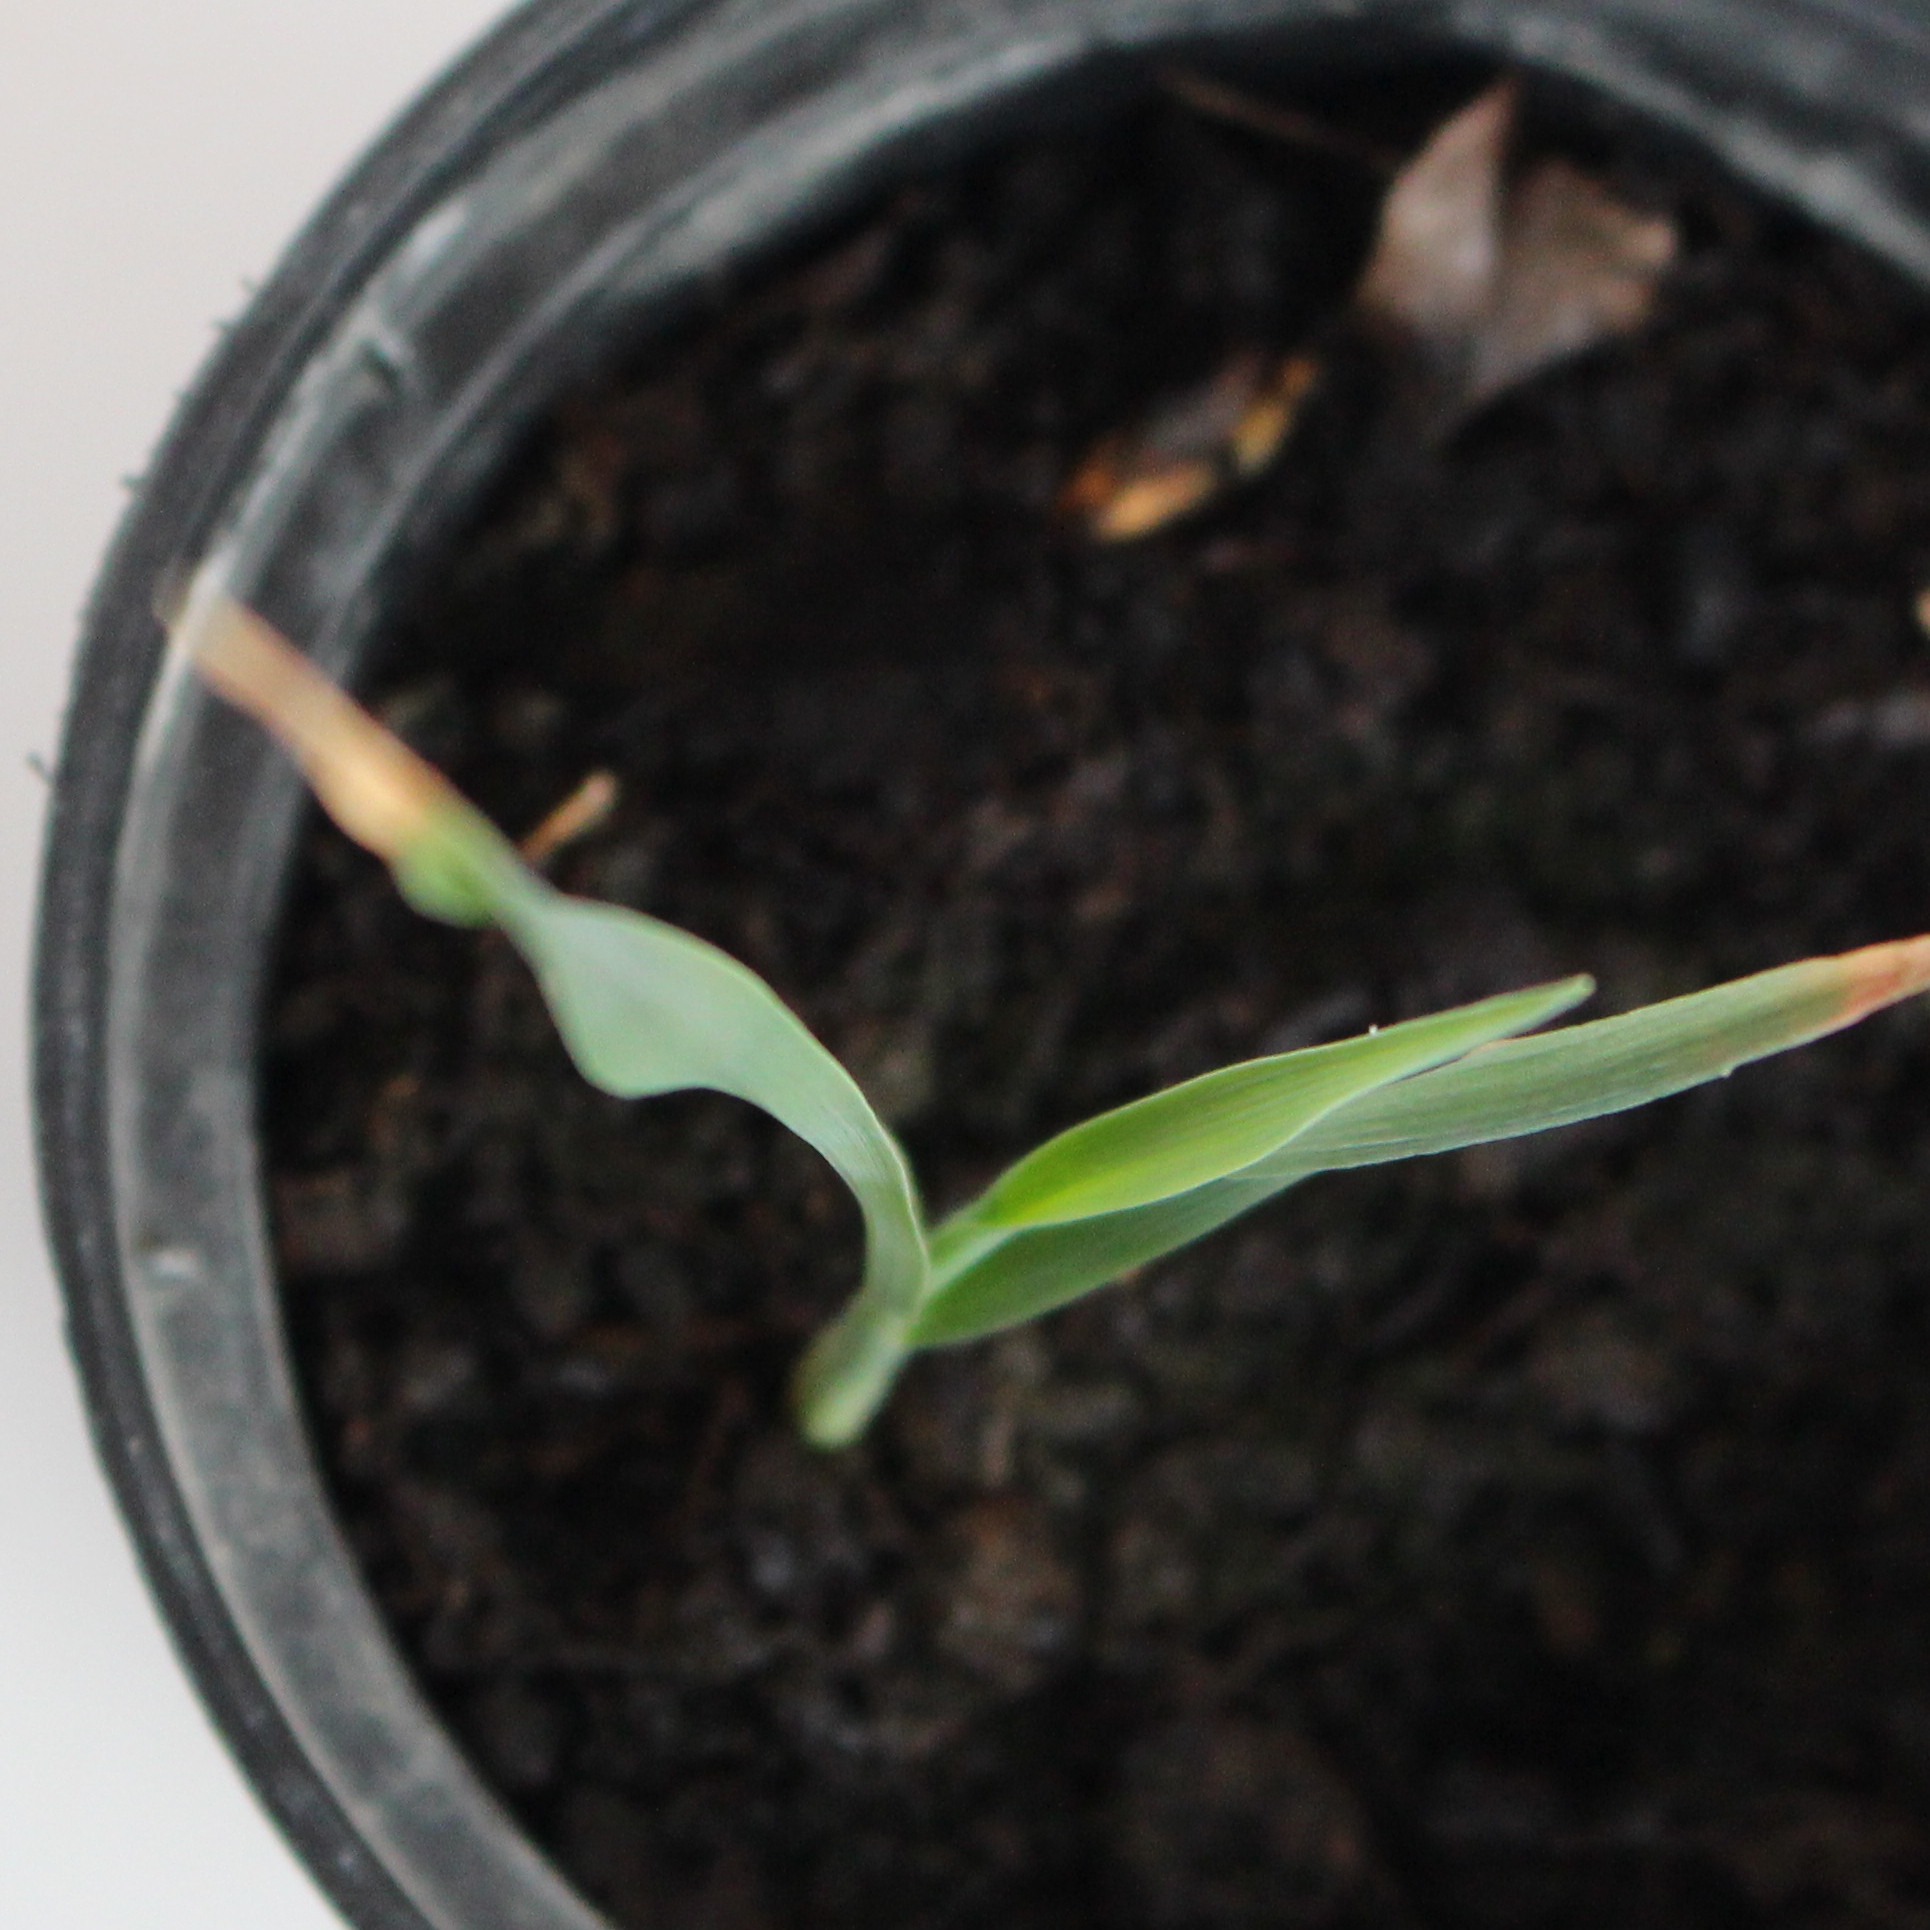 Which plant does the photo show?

Avena sterilis
